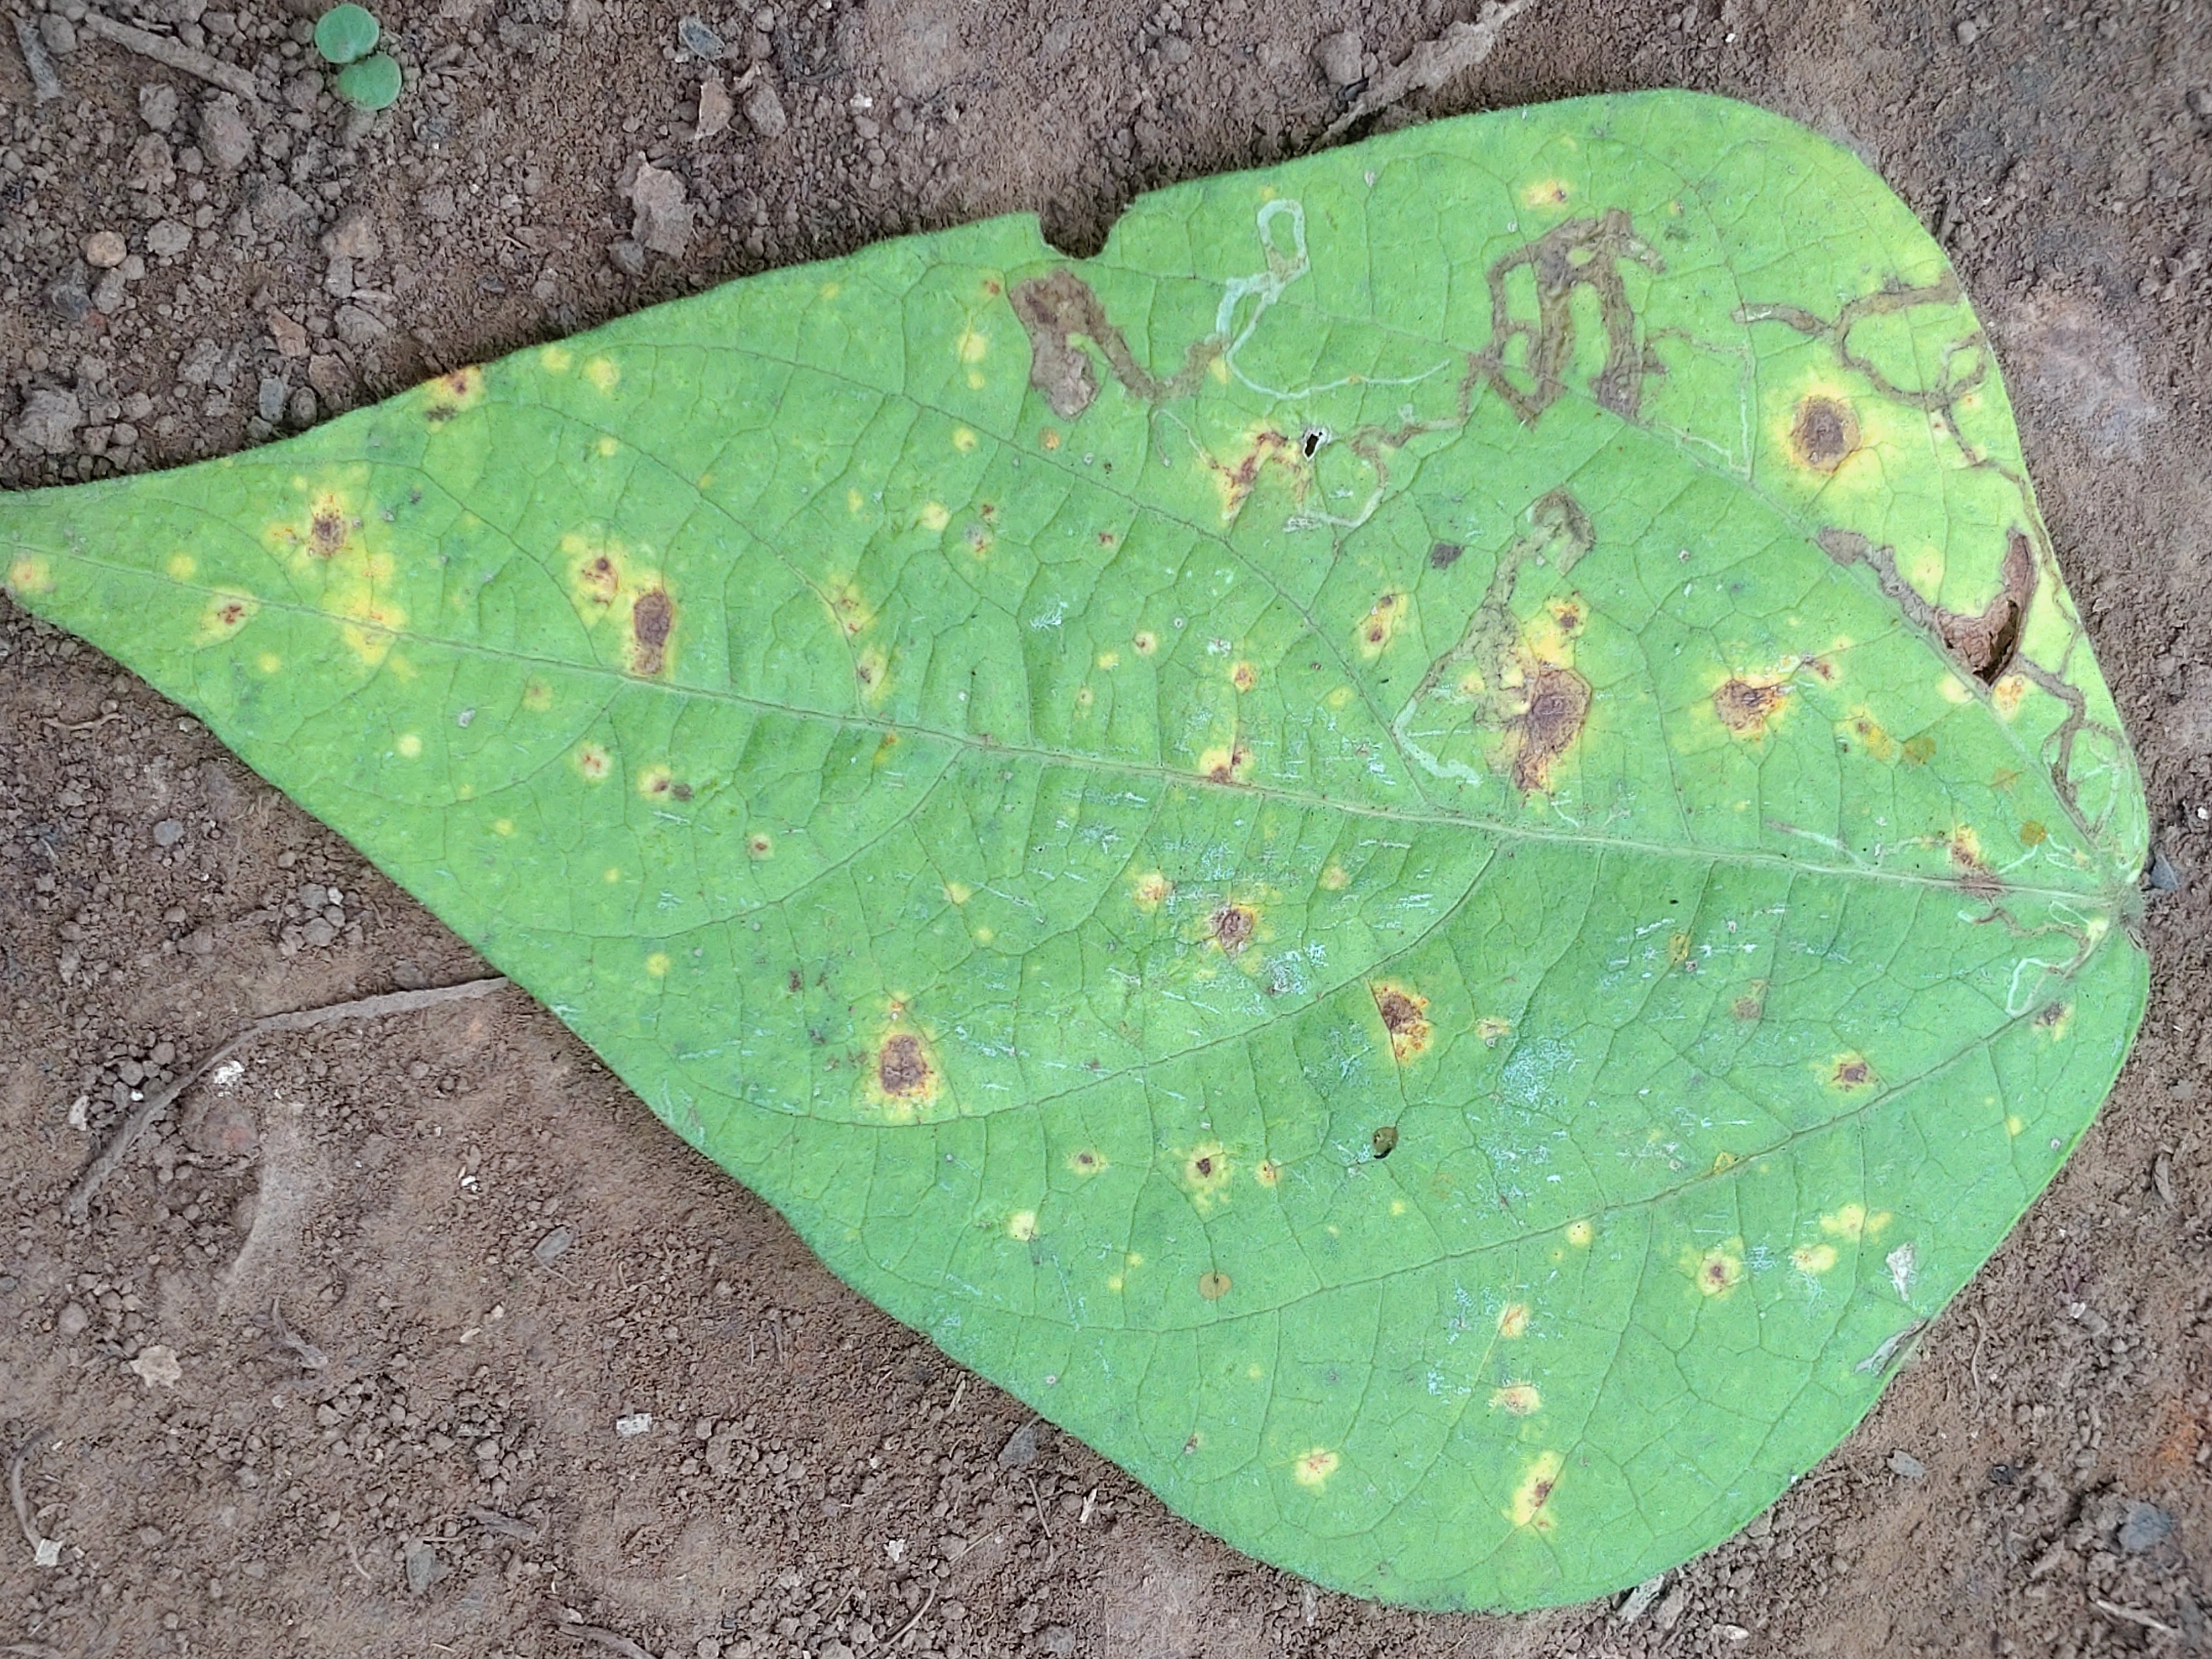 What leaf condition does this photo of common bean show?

rust
